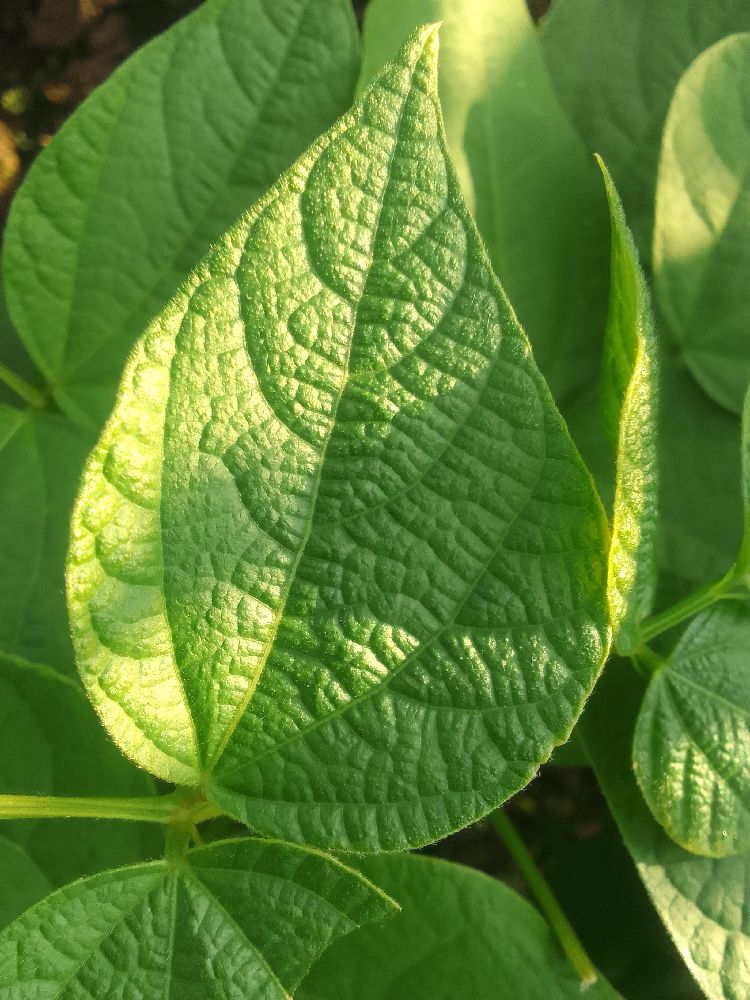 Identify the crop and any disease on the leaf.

common bean, healthy
